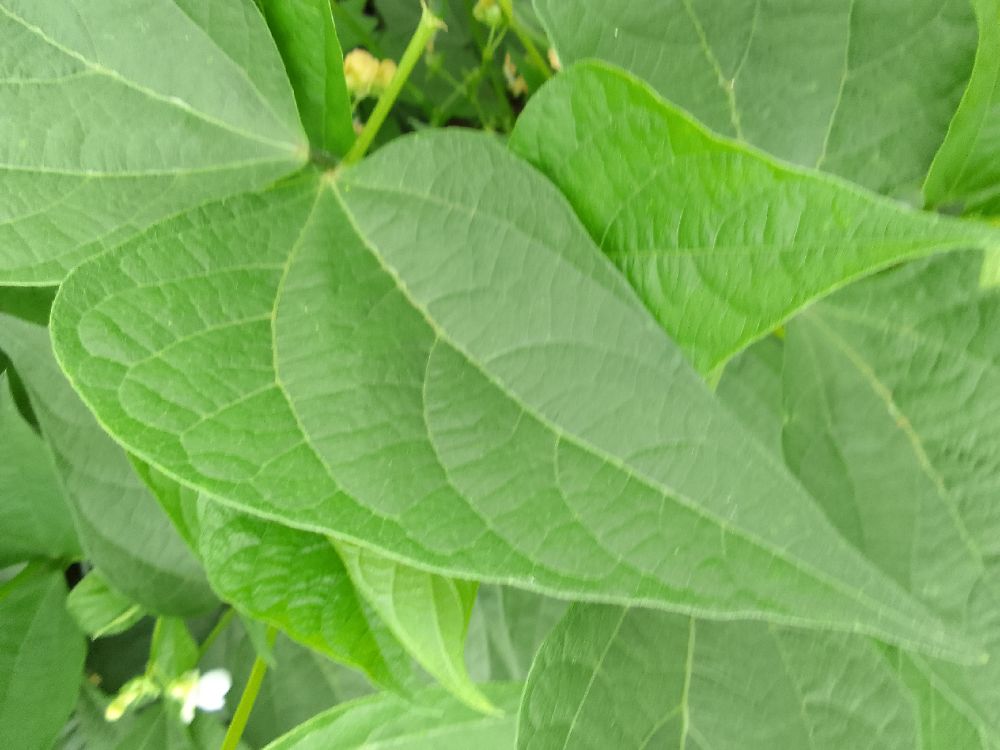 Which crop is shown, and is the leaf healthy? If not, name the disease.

common bean, healthy
